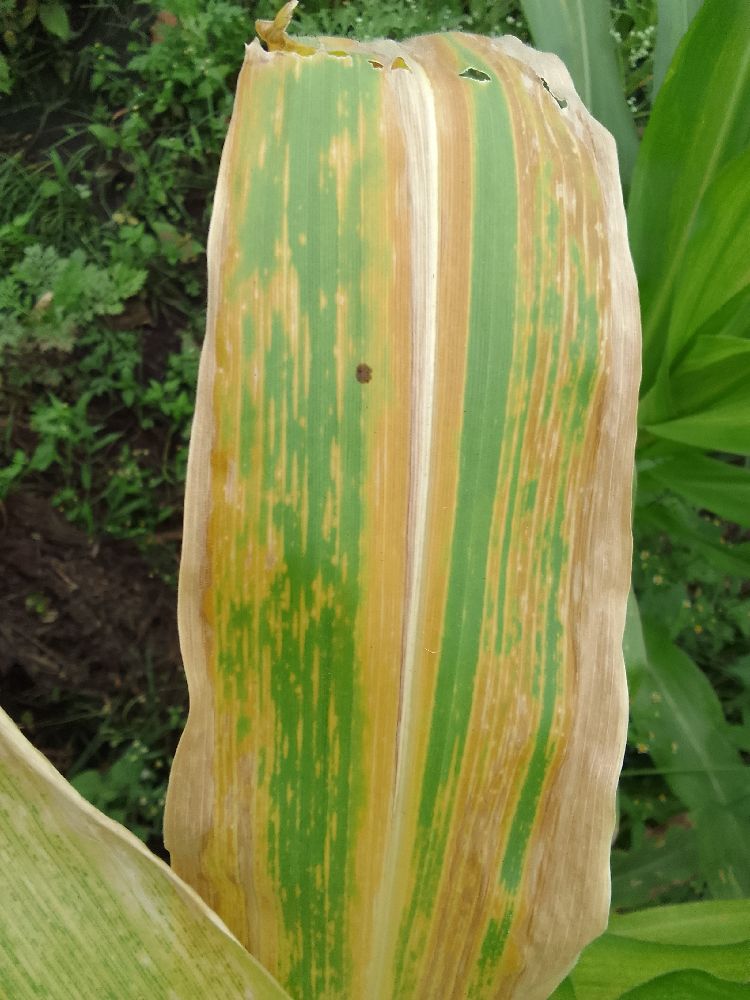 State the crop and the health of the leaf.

maize, maize lethal necrosis
